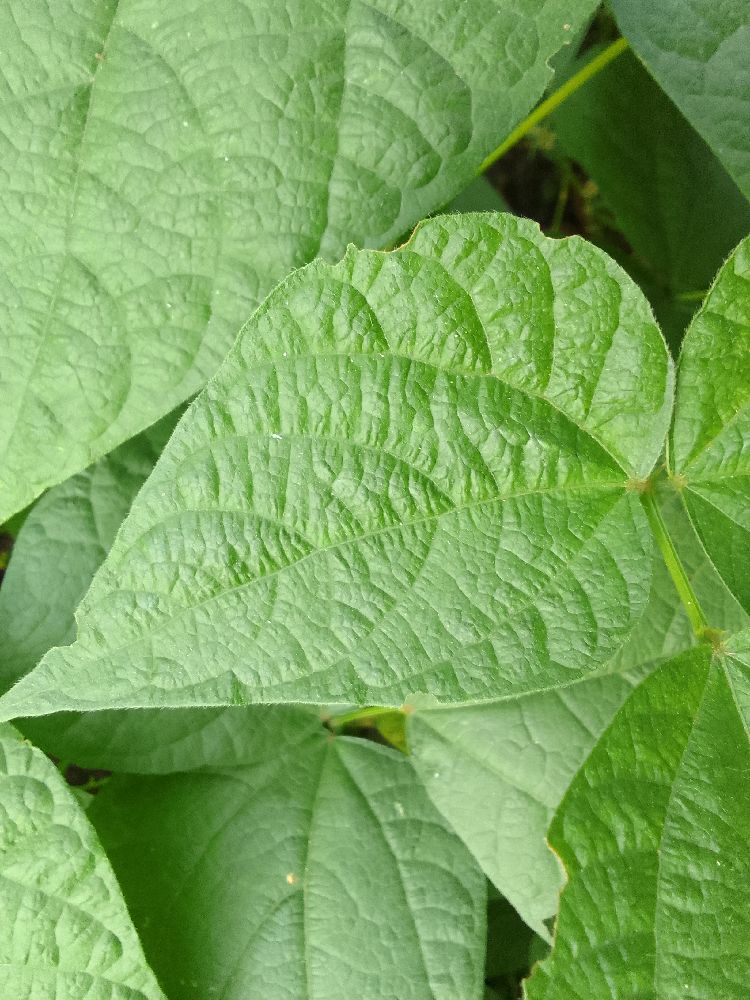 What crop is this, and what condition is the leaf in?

common bean, healthy
